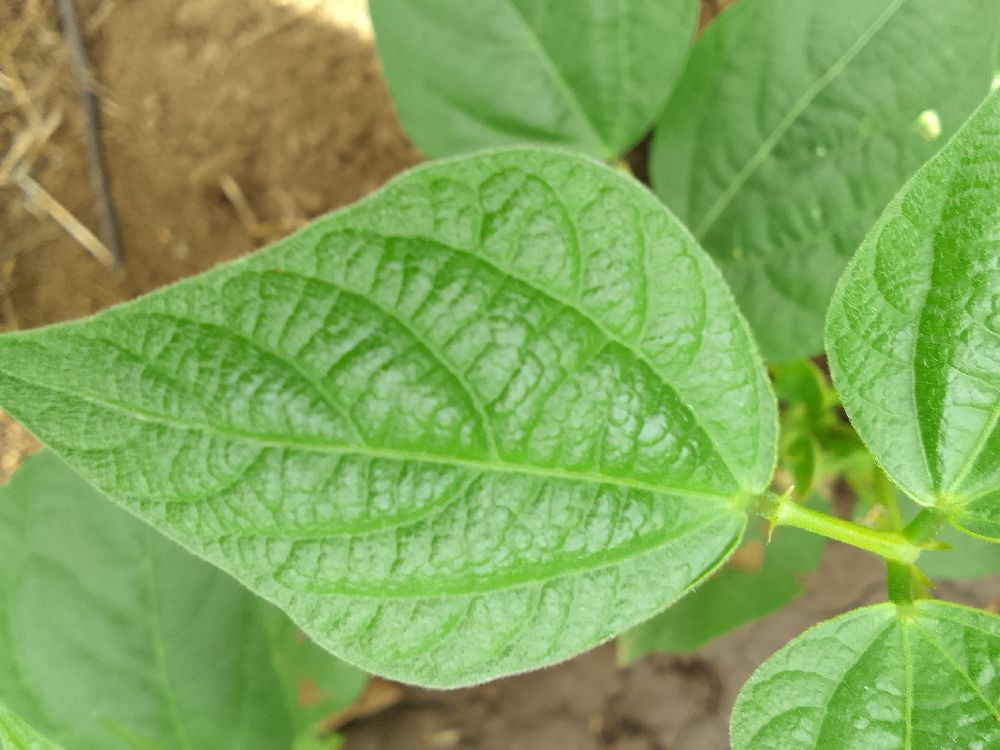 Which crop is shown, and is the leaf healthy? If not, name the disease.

common bean, healthy
